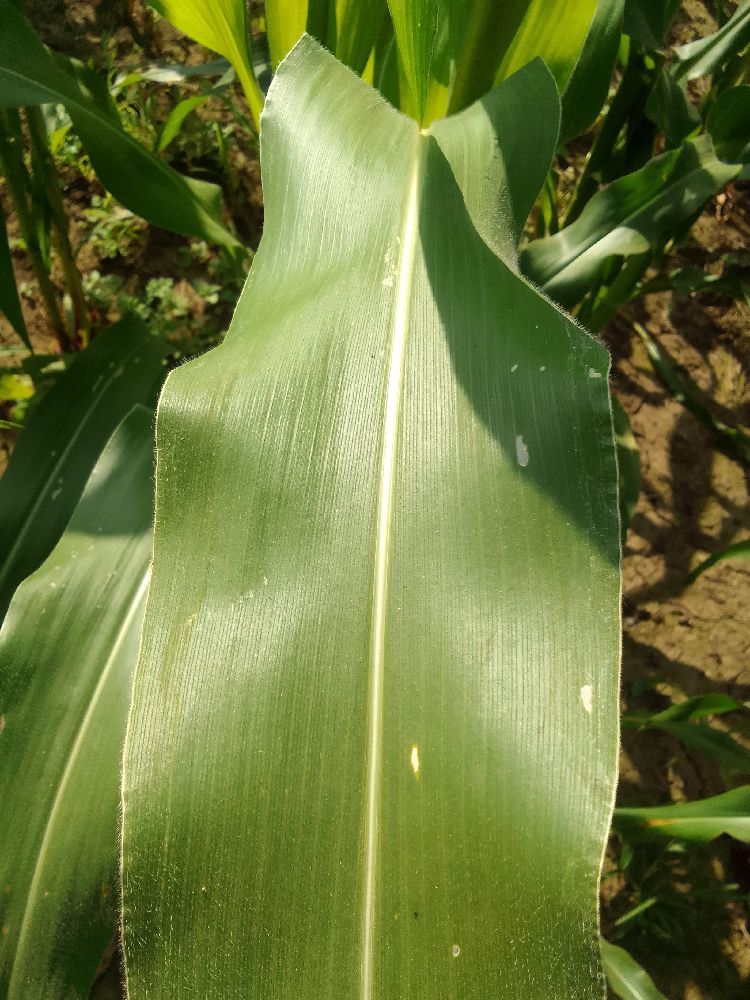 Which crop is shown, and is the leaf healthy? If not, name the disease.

maize, healthy
